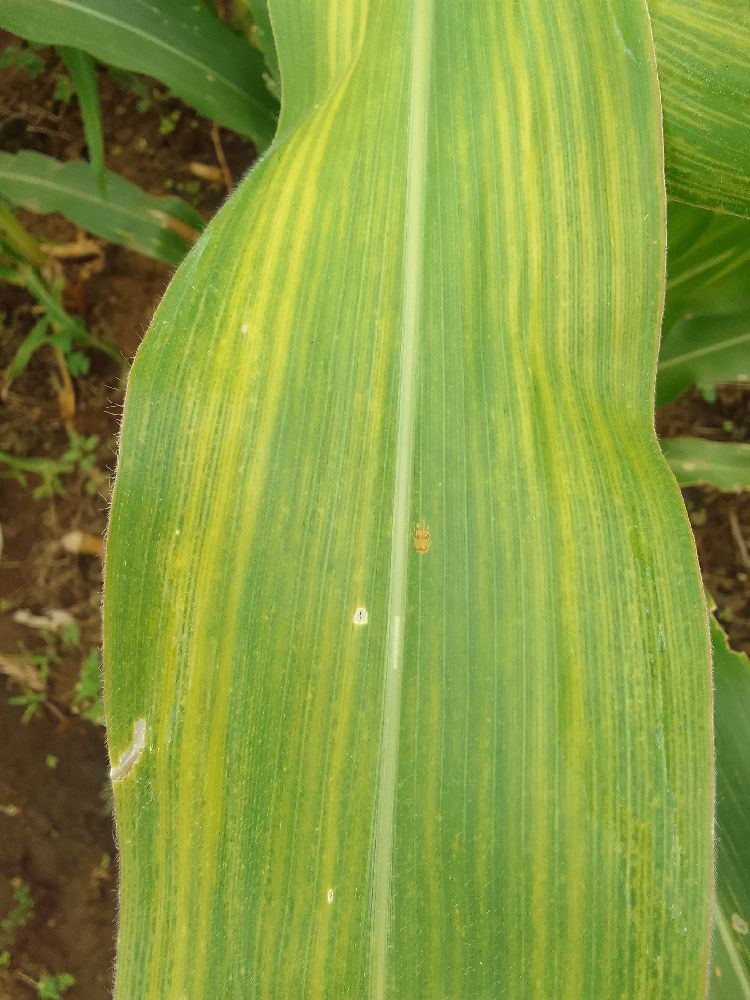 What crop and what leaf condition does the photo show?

maize, maize lethal necrosis
